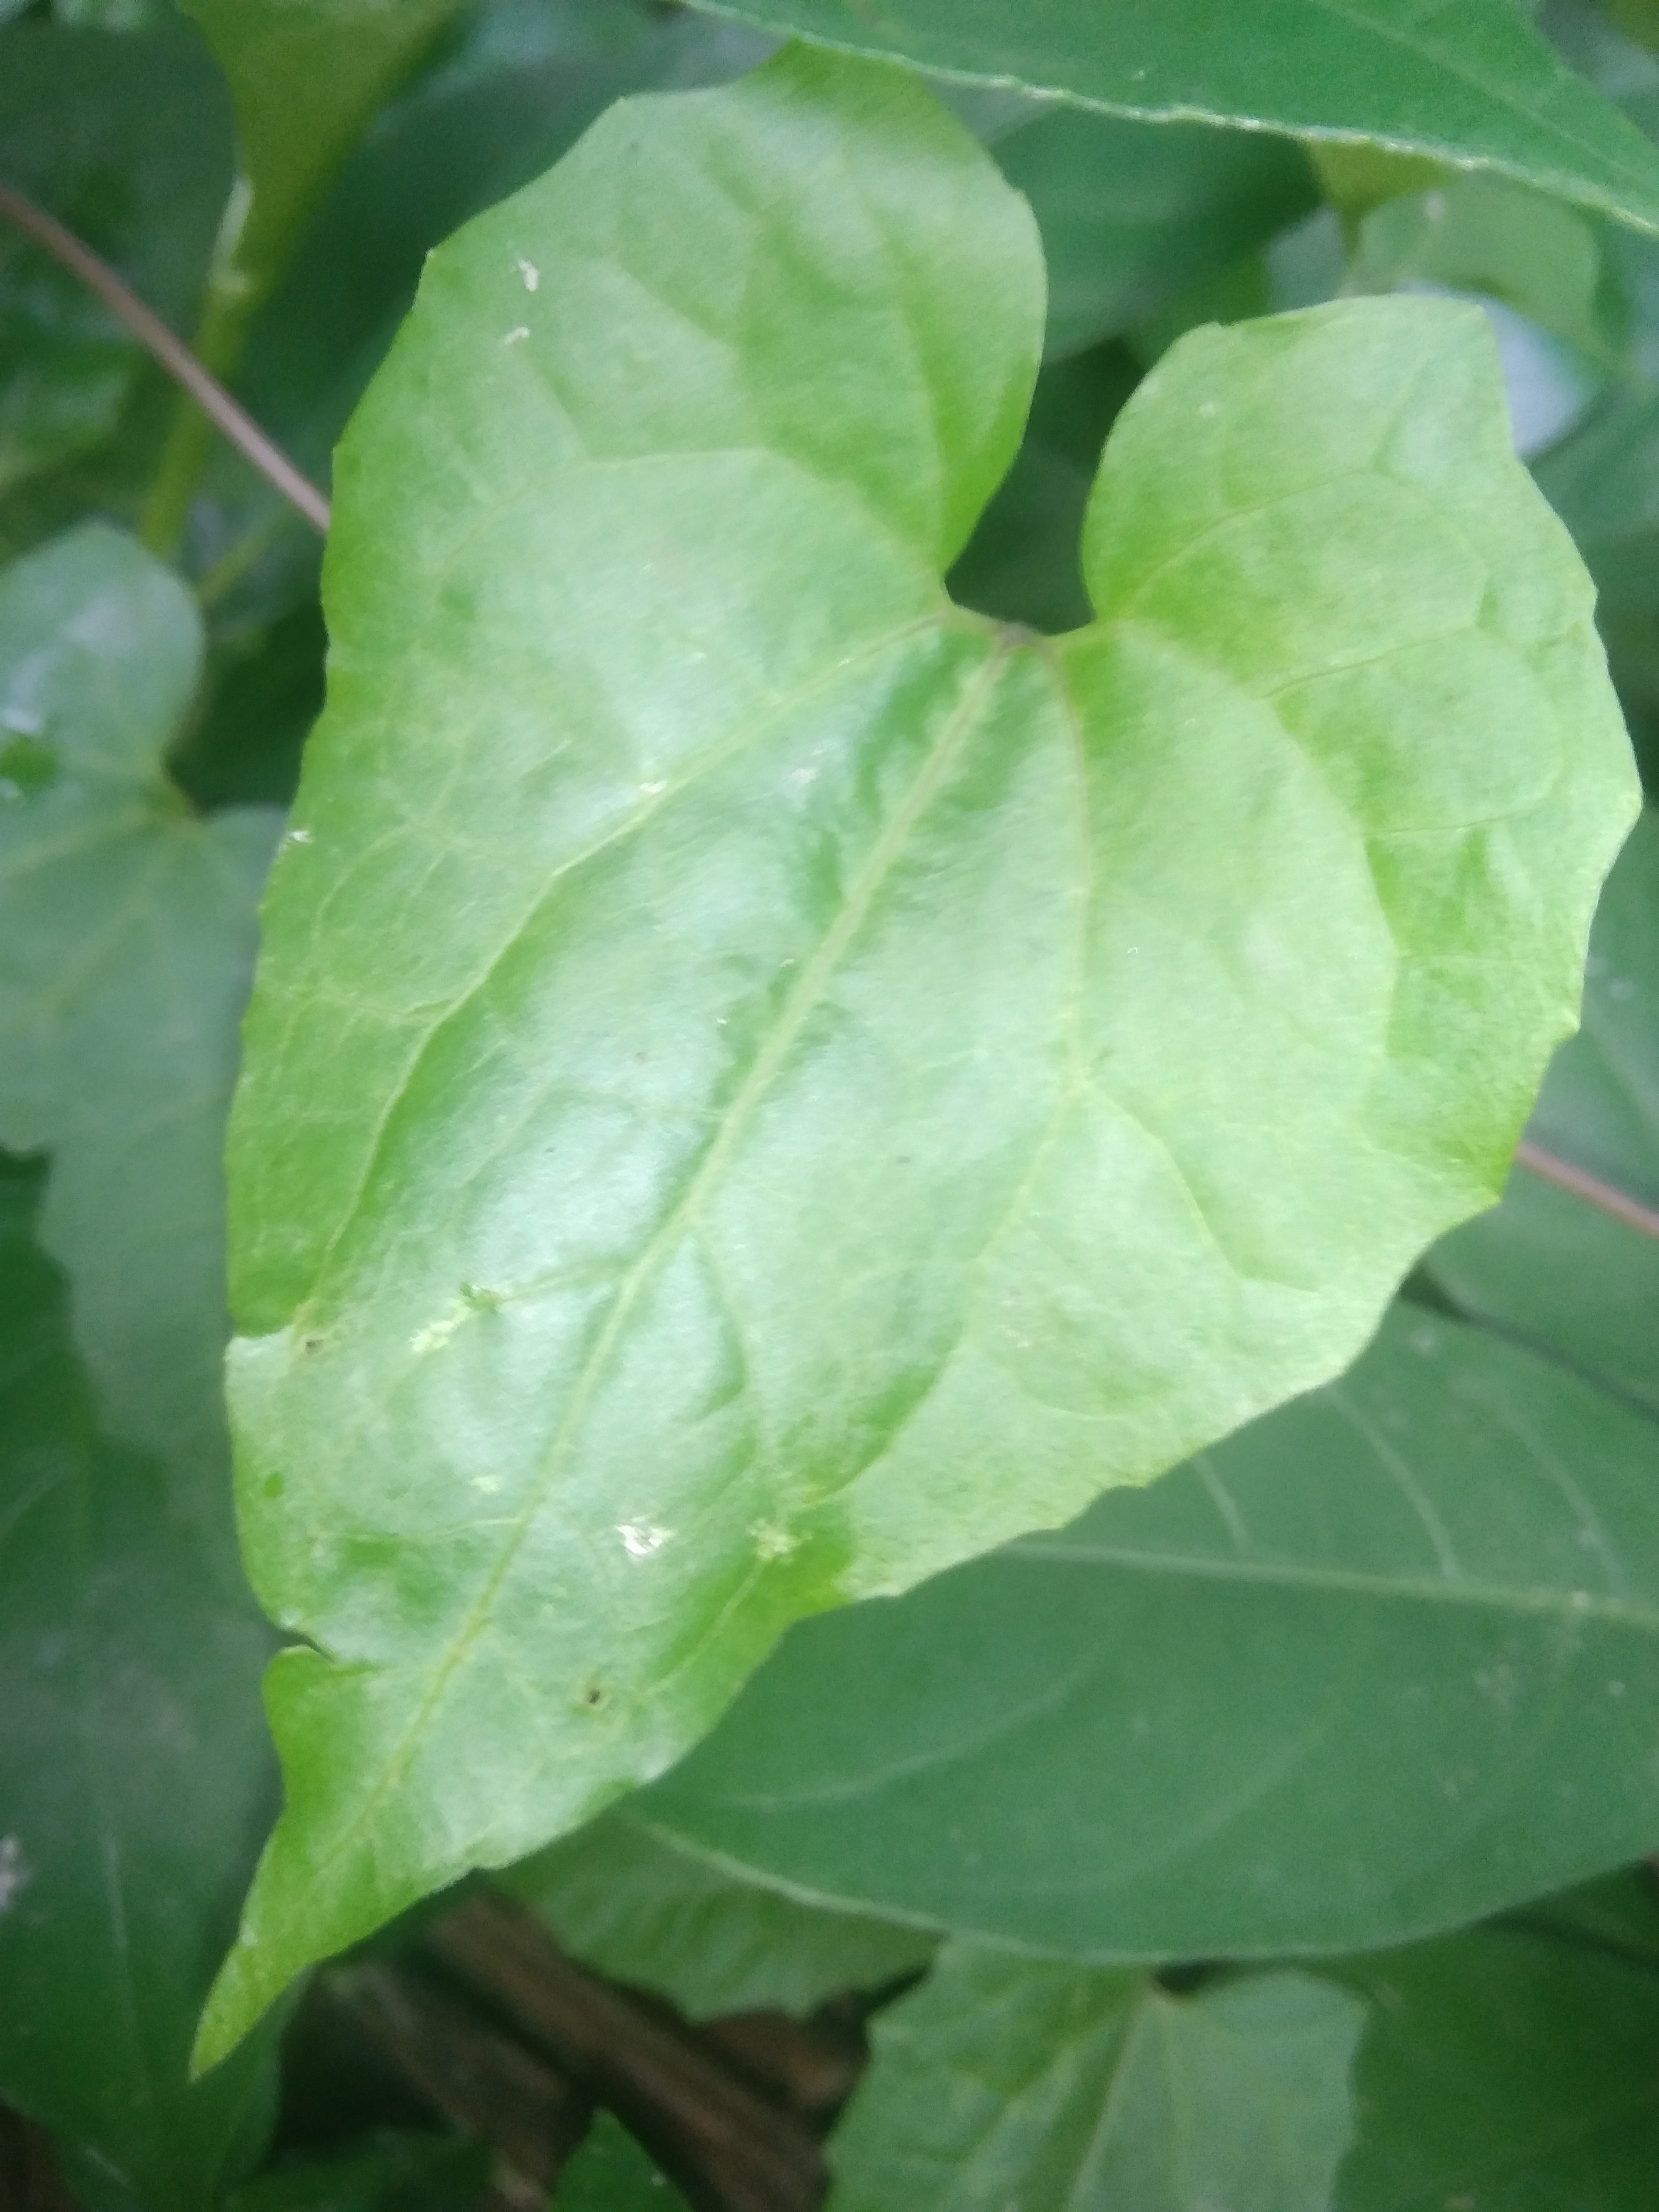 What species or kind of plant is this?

bitter vine
